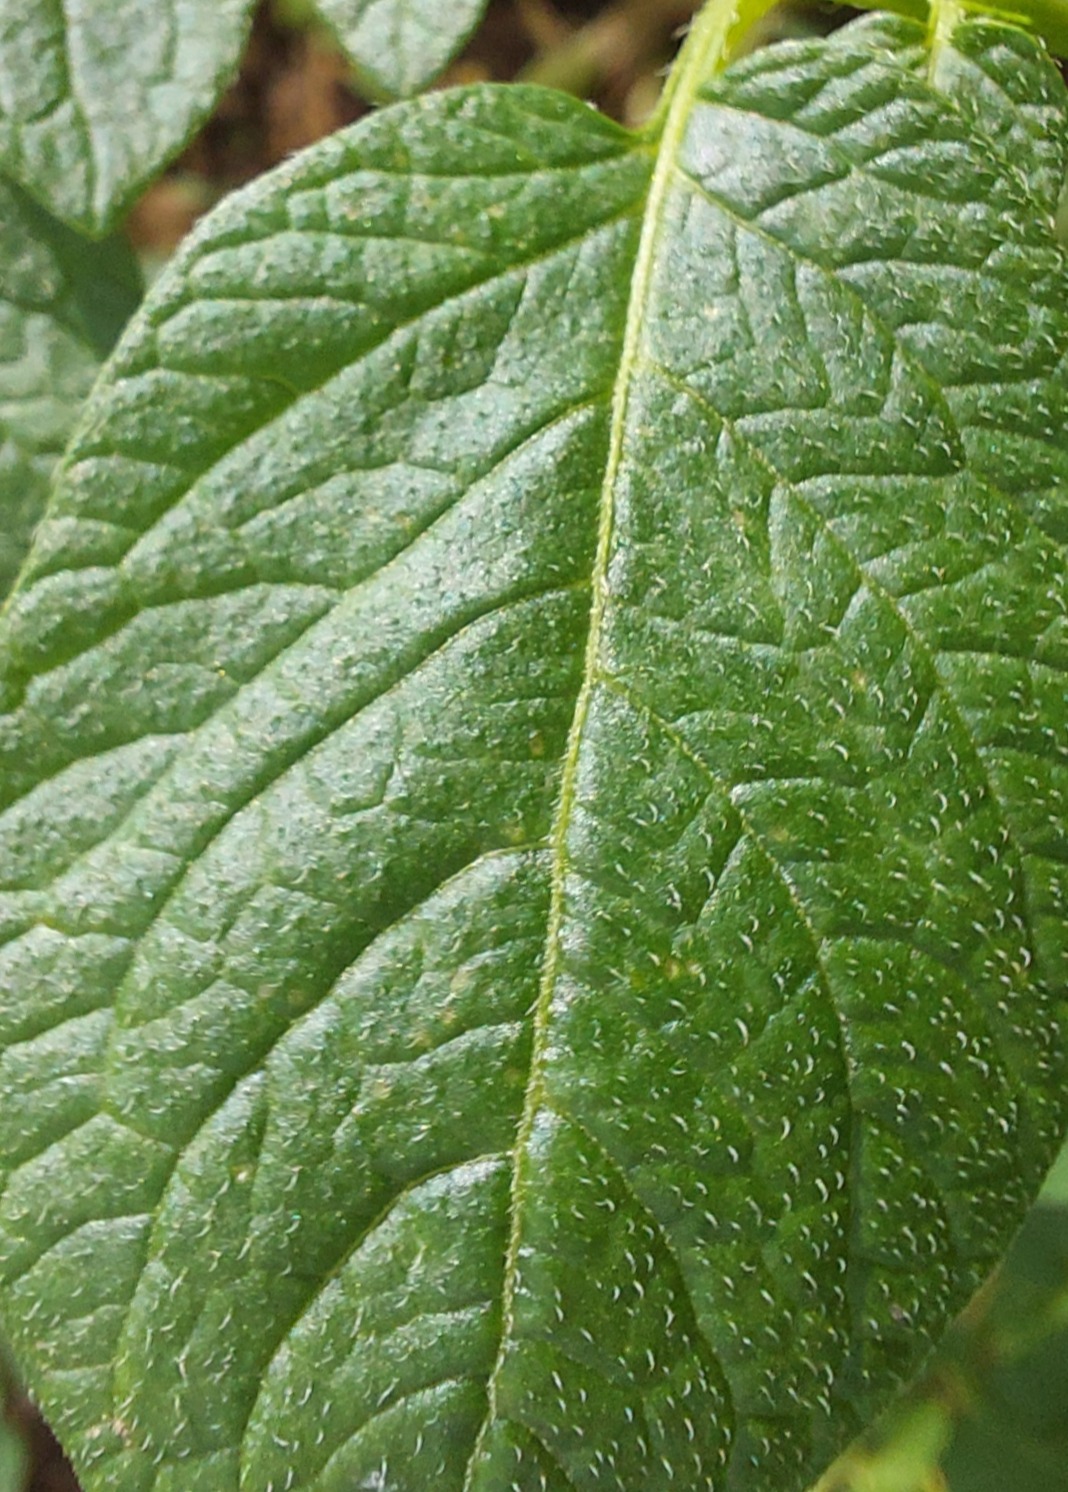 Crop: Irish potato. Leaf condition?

healthy
